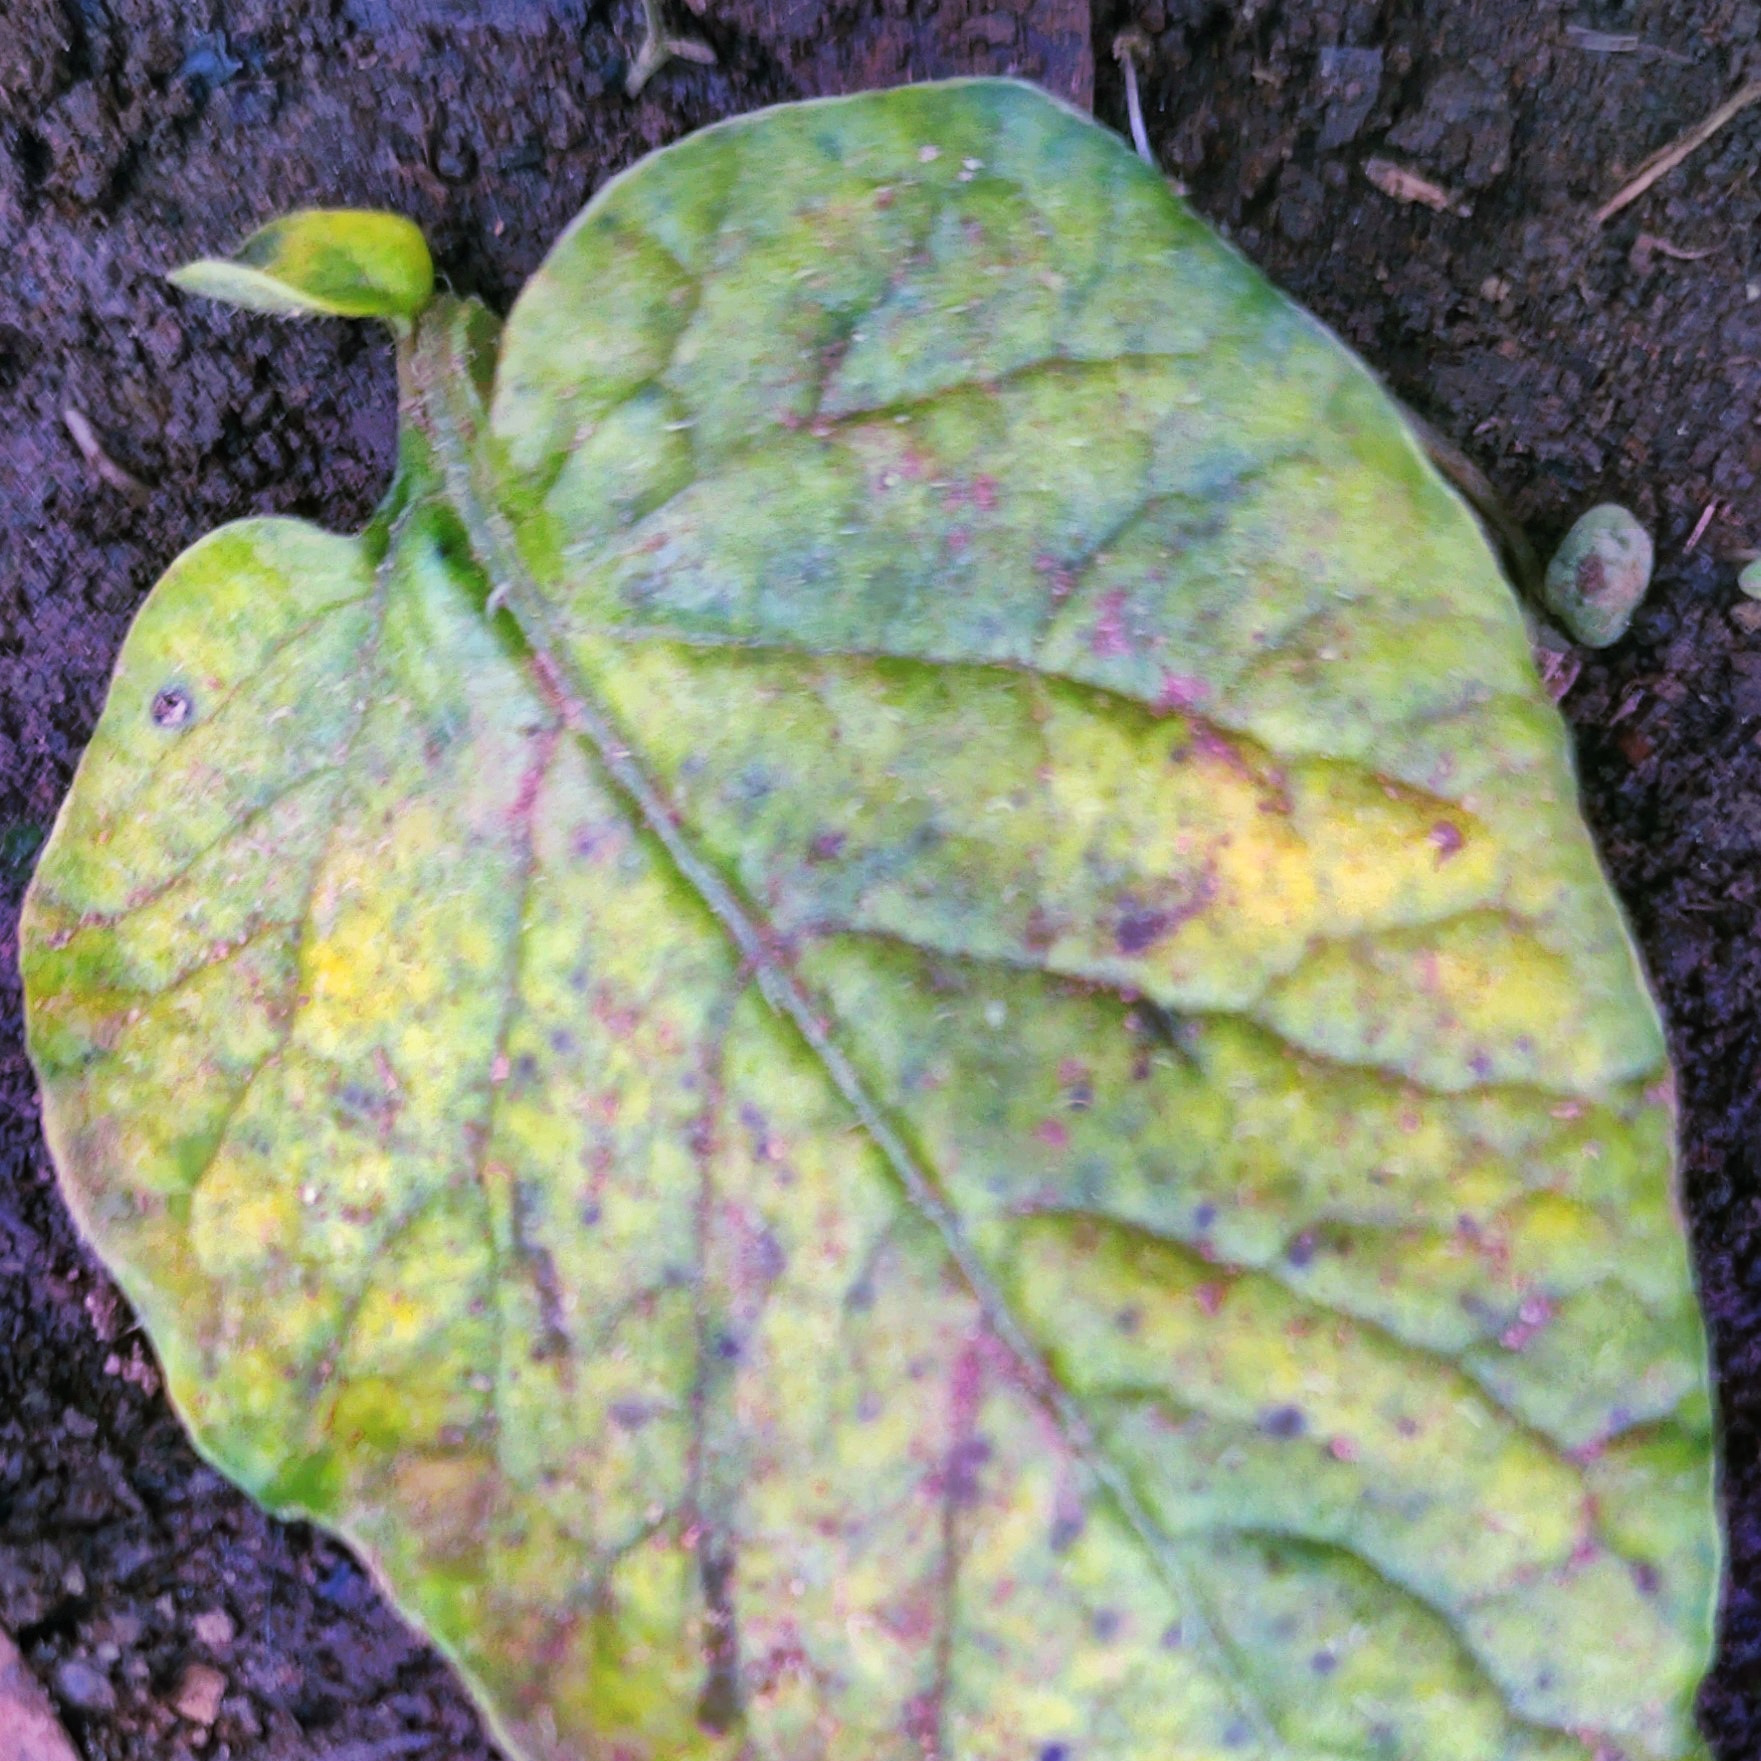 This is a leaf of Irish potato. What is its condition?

late blight
